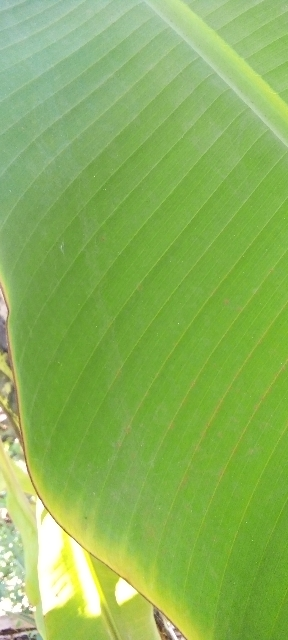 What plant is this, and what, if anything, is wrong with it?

banana, healthy
